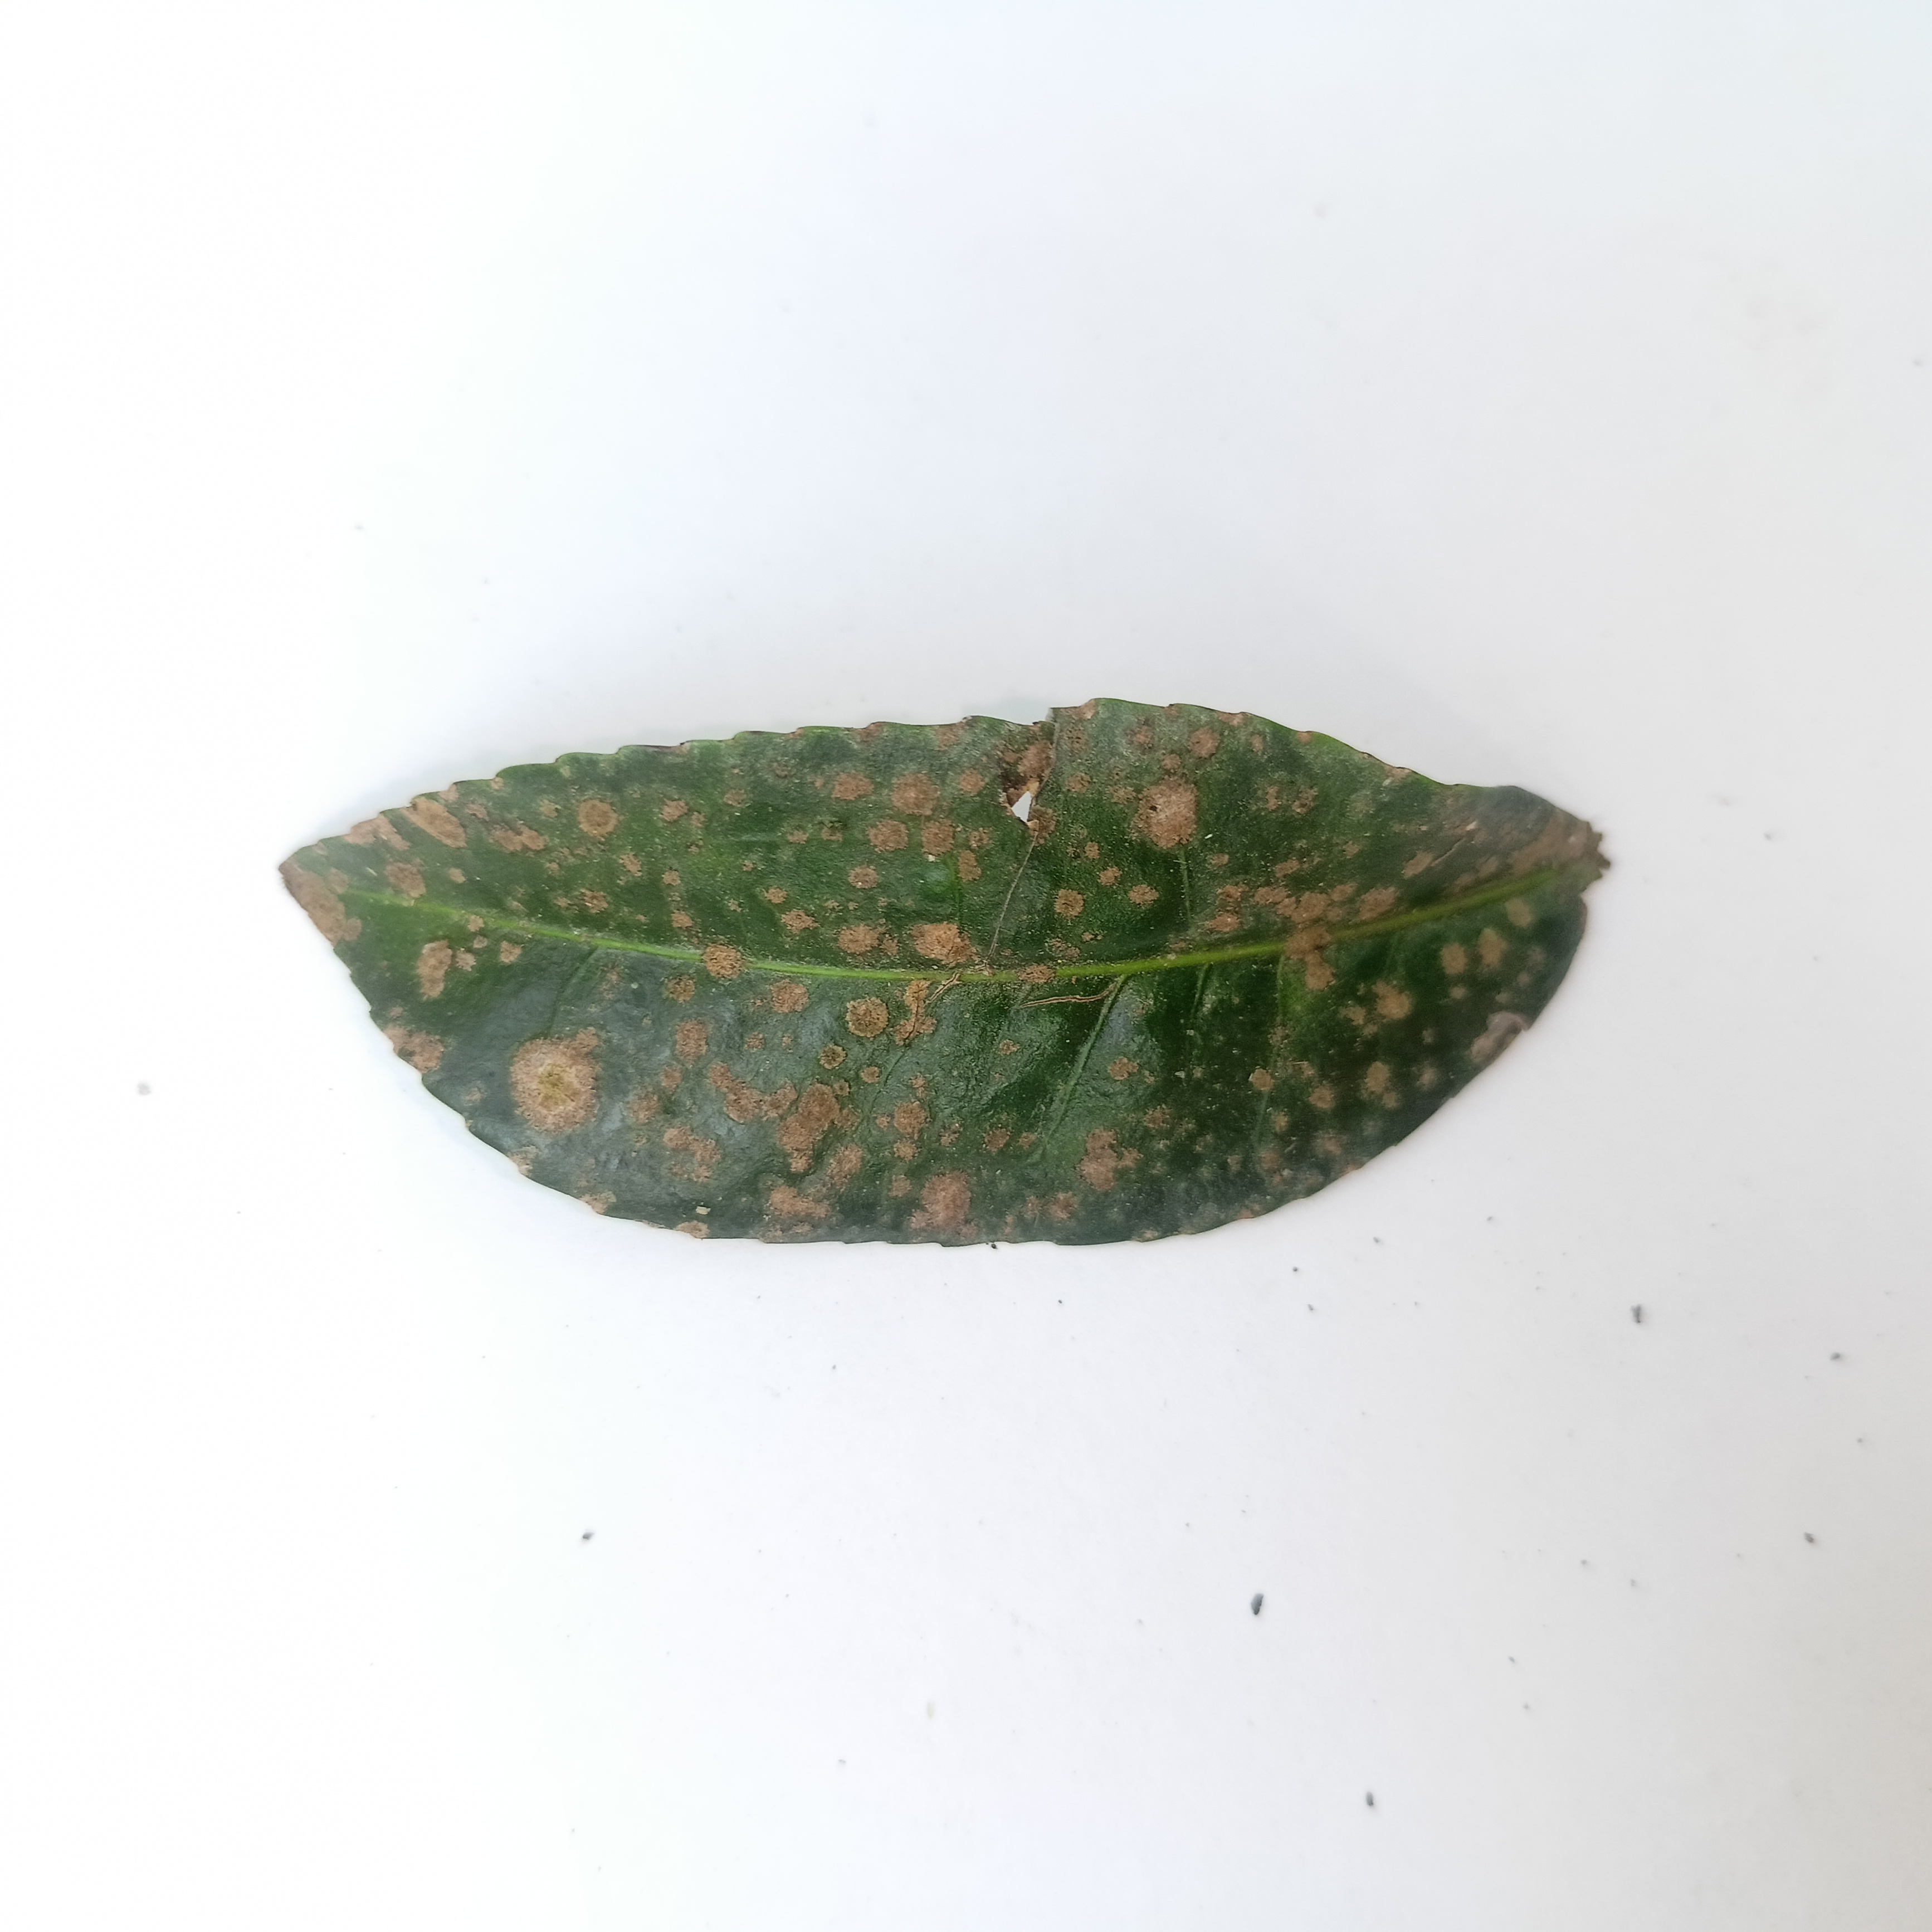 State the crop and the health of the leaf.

tea, algal leaf
